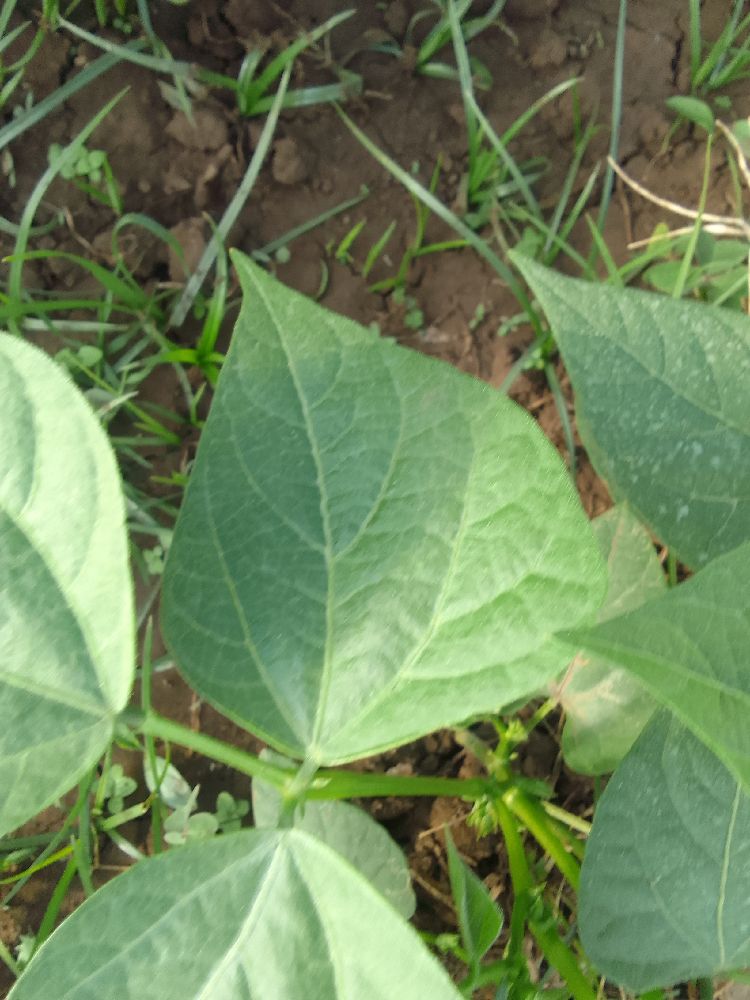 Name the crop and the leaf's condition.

common bean, healthy
